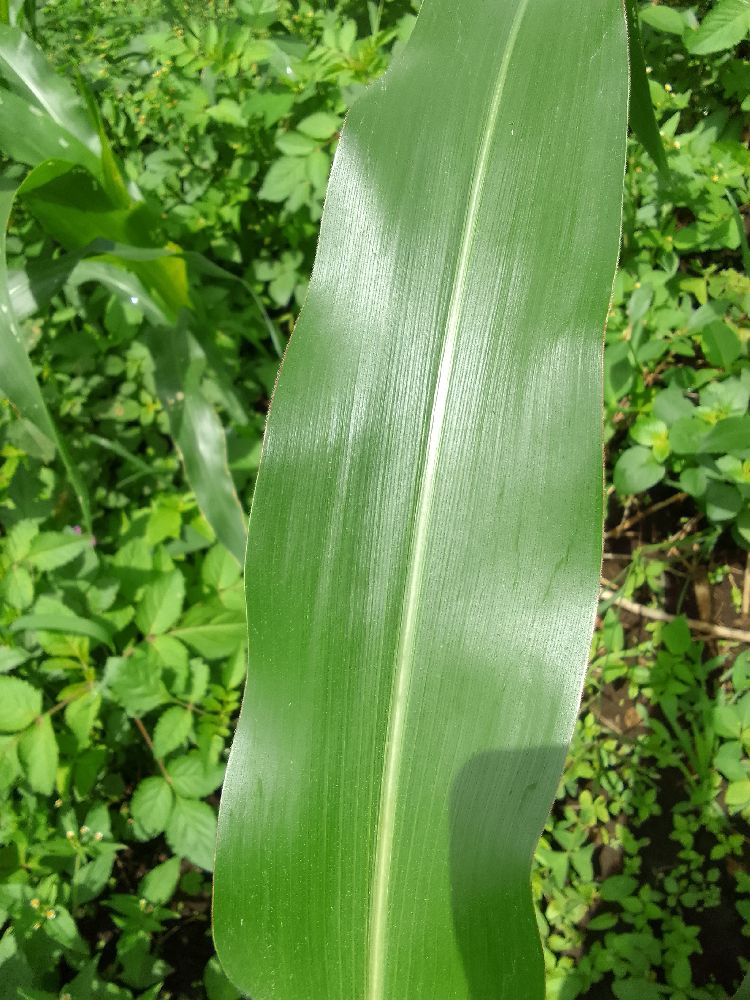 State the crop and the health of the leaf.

maize, healthy
